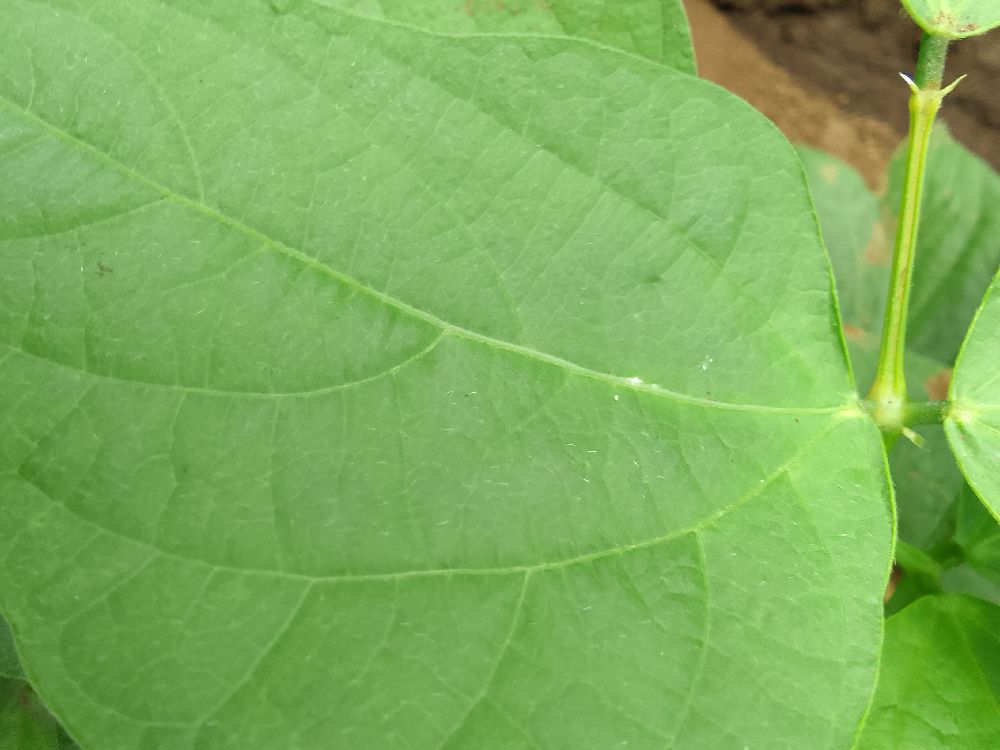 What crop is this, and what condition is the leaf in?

common bean, healthy
